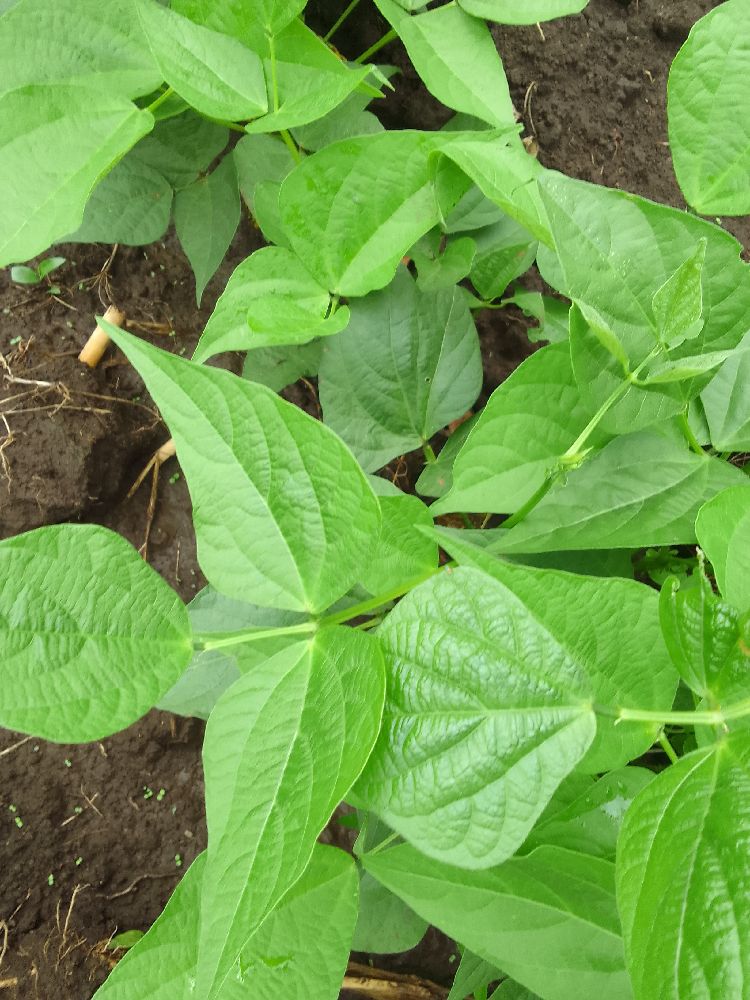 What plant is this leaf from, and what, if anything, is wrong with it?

common bean, healthy
